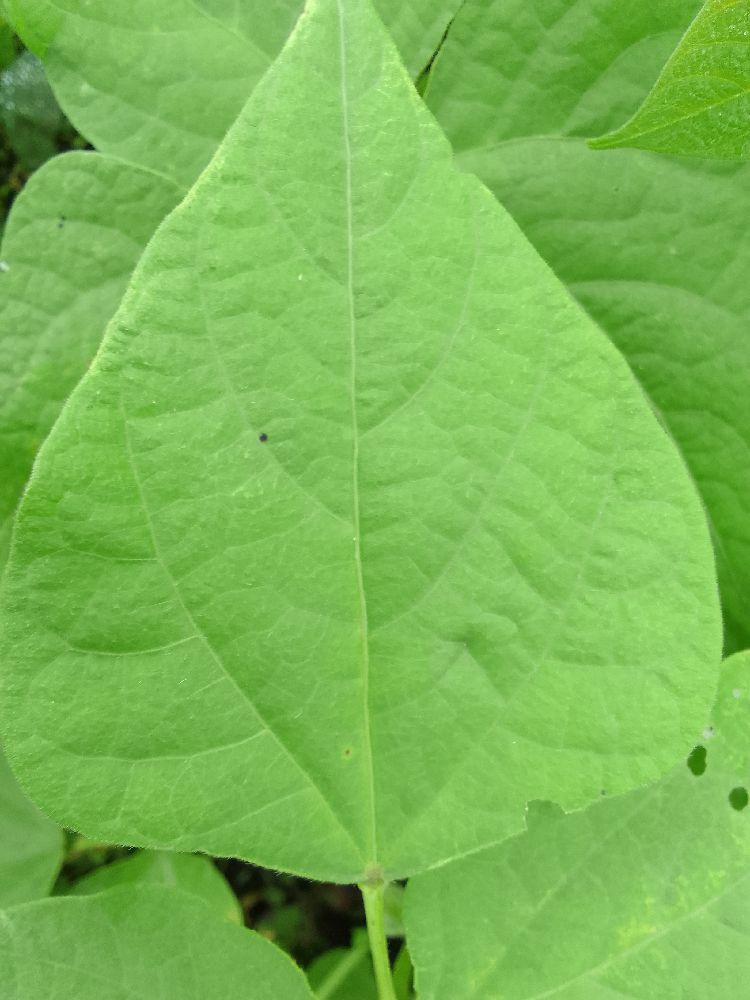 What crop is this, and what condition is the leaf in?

common bean, healthy
